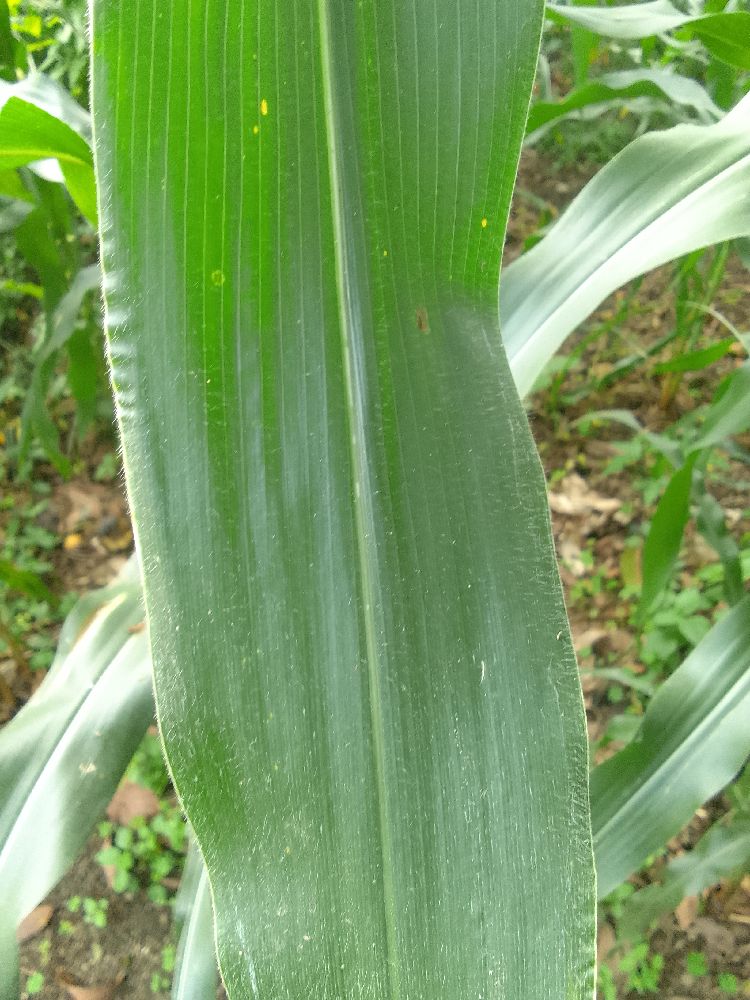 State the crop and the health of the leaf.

maize, healthy
